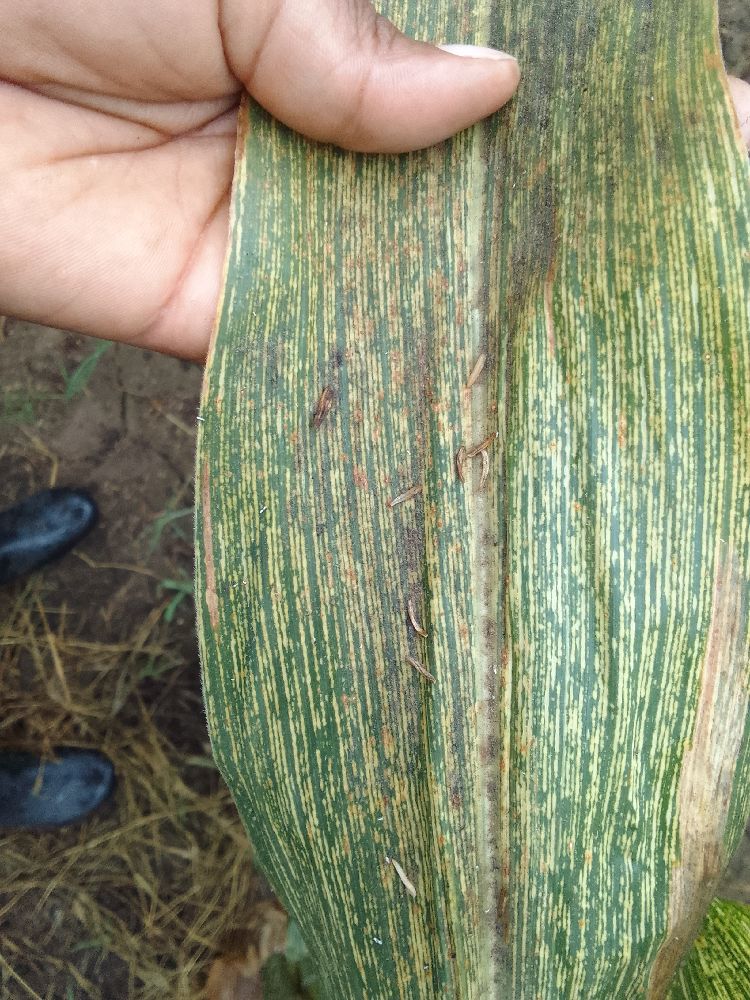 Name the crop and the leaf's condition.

maize, maize streak virus
